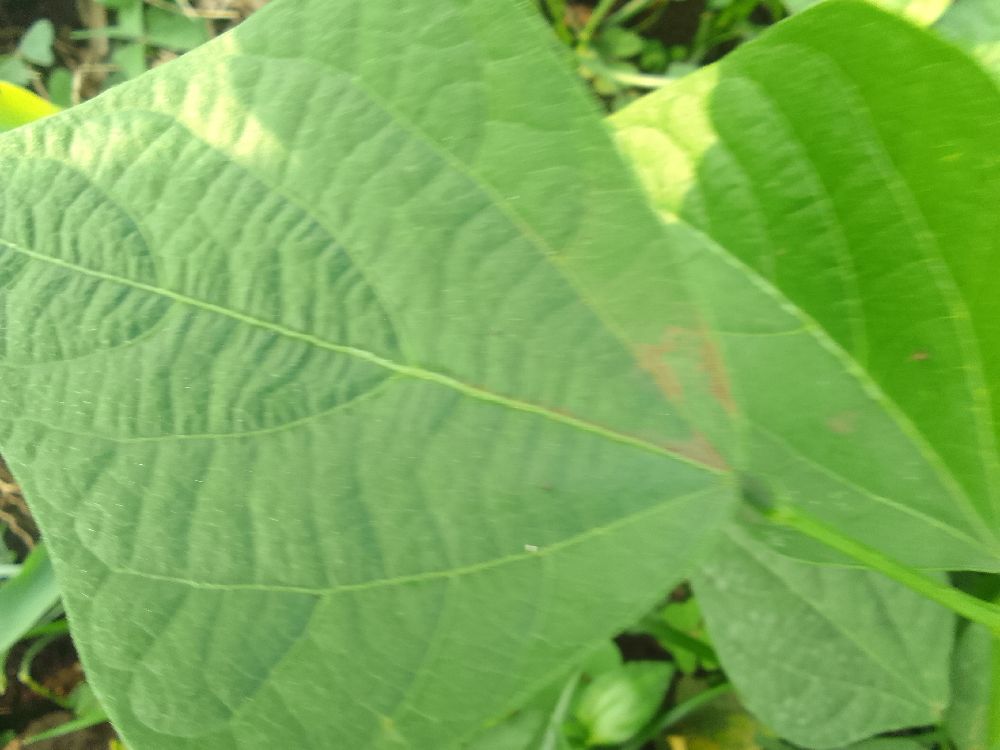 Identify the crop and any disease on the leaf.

common bean, healthy
